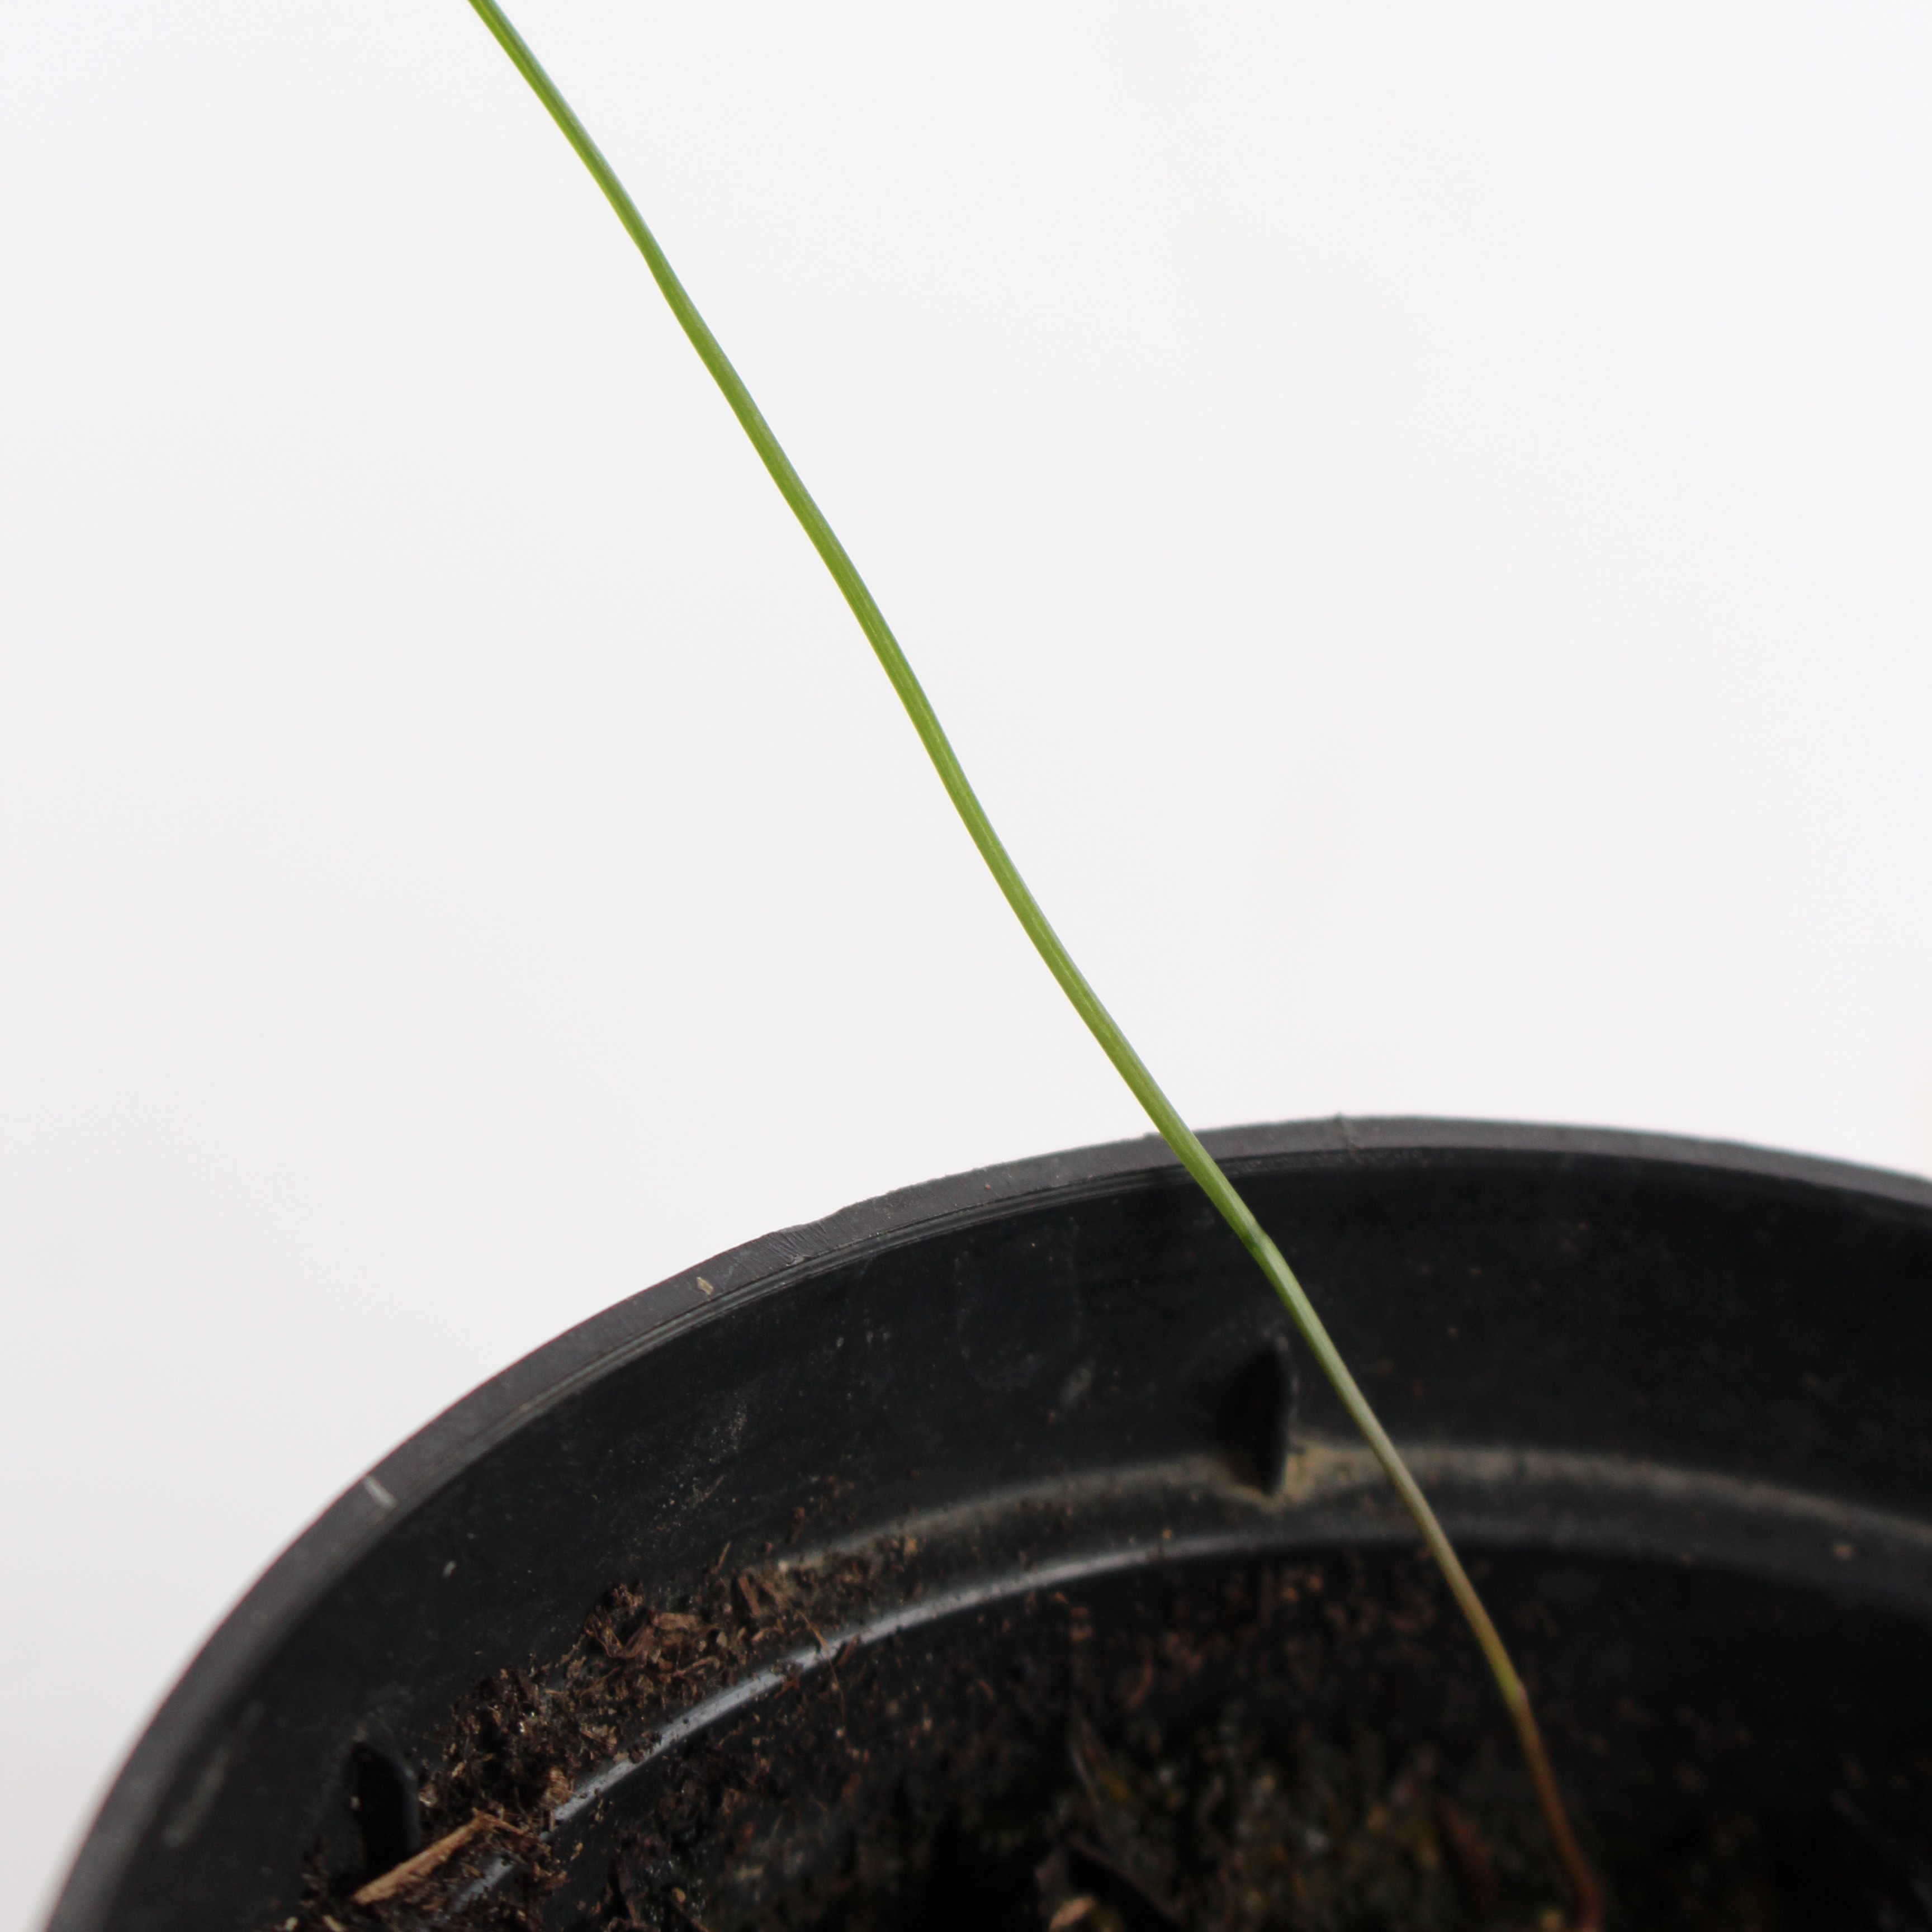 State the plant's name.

Lolium multiflorum
